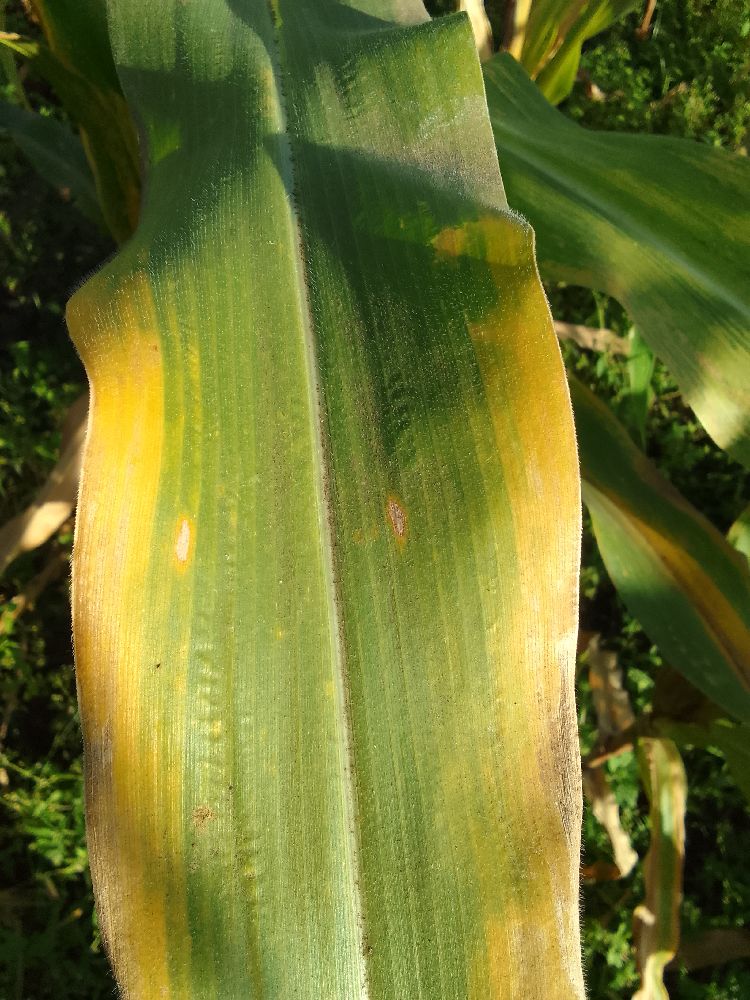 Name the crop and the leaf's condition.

maize, maize lethal necrosis
